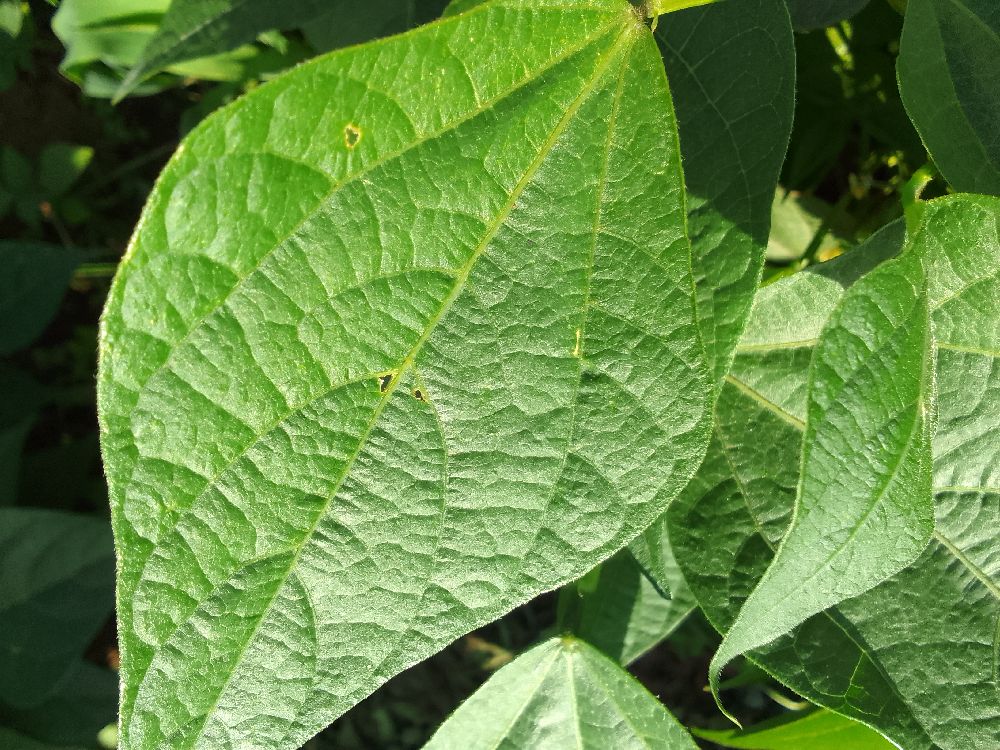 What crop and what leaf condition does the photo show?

common bean, healthy
